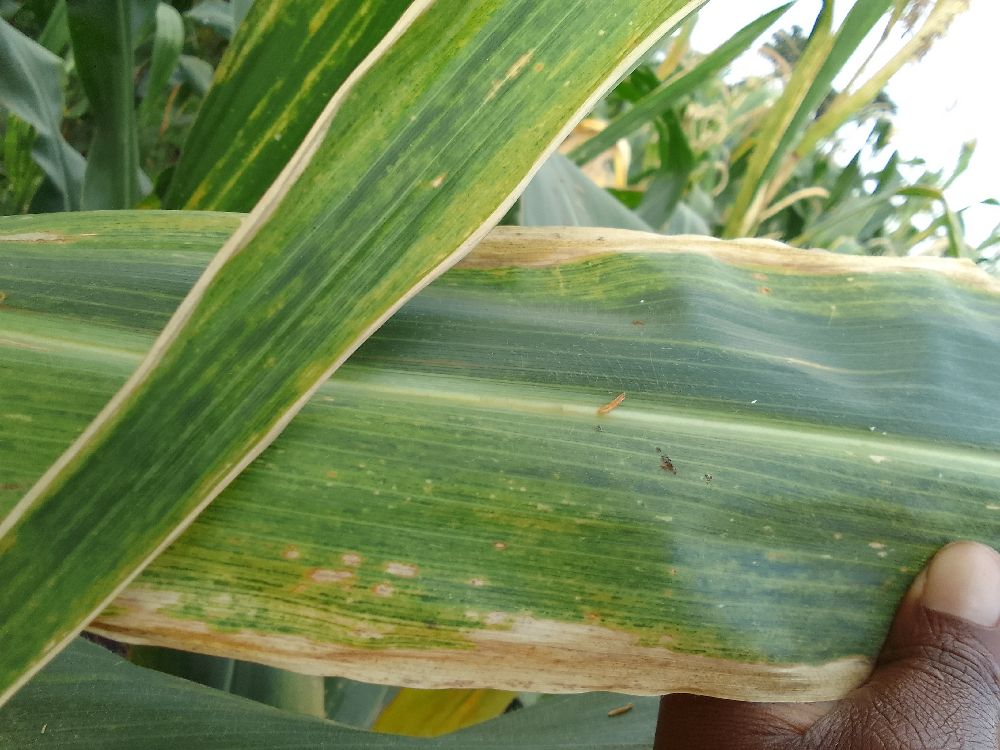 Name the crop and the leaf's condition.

maize, maize lethal necrosis
